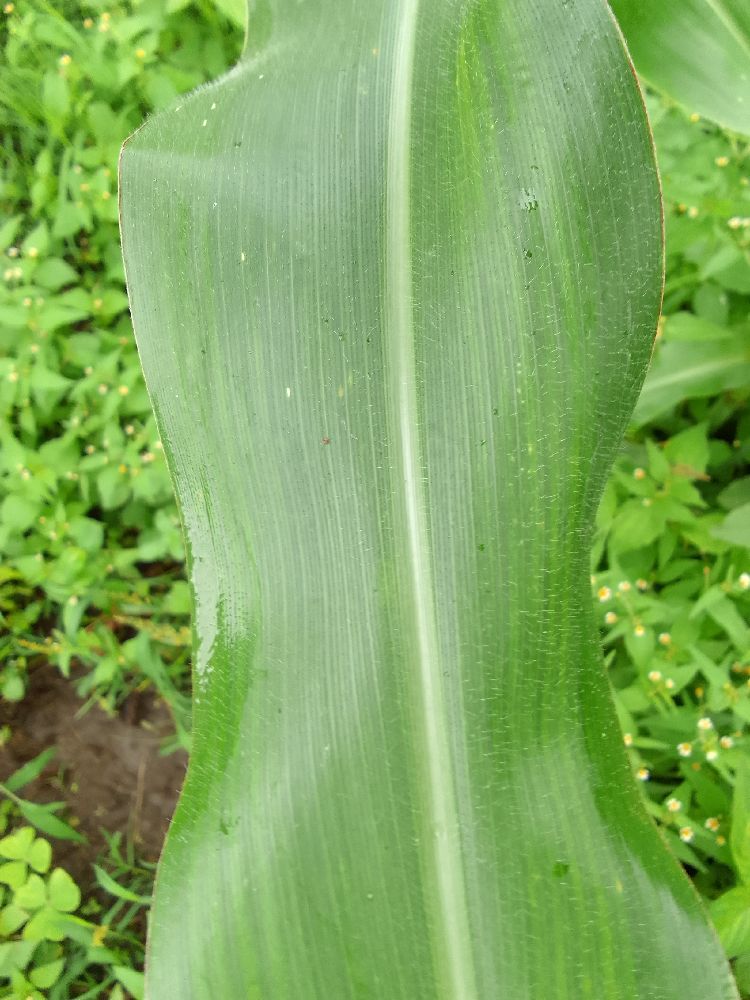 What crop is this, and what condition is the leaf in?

maize, healthy
